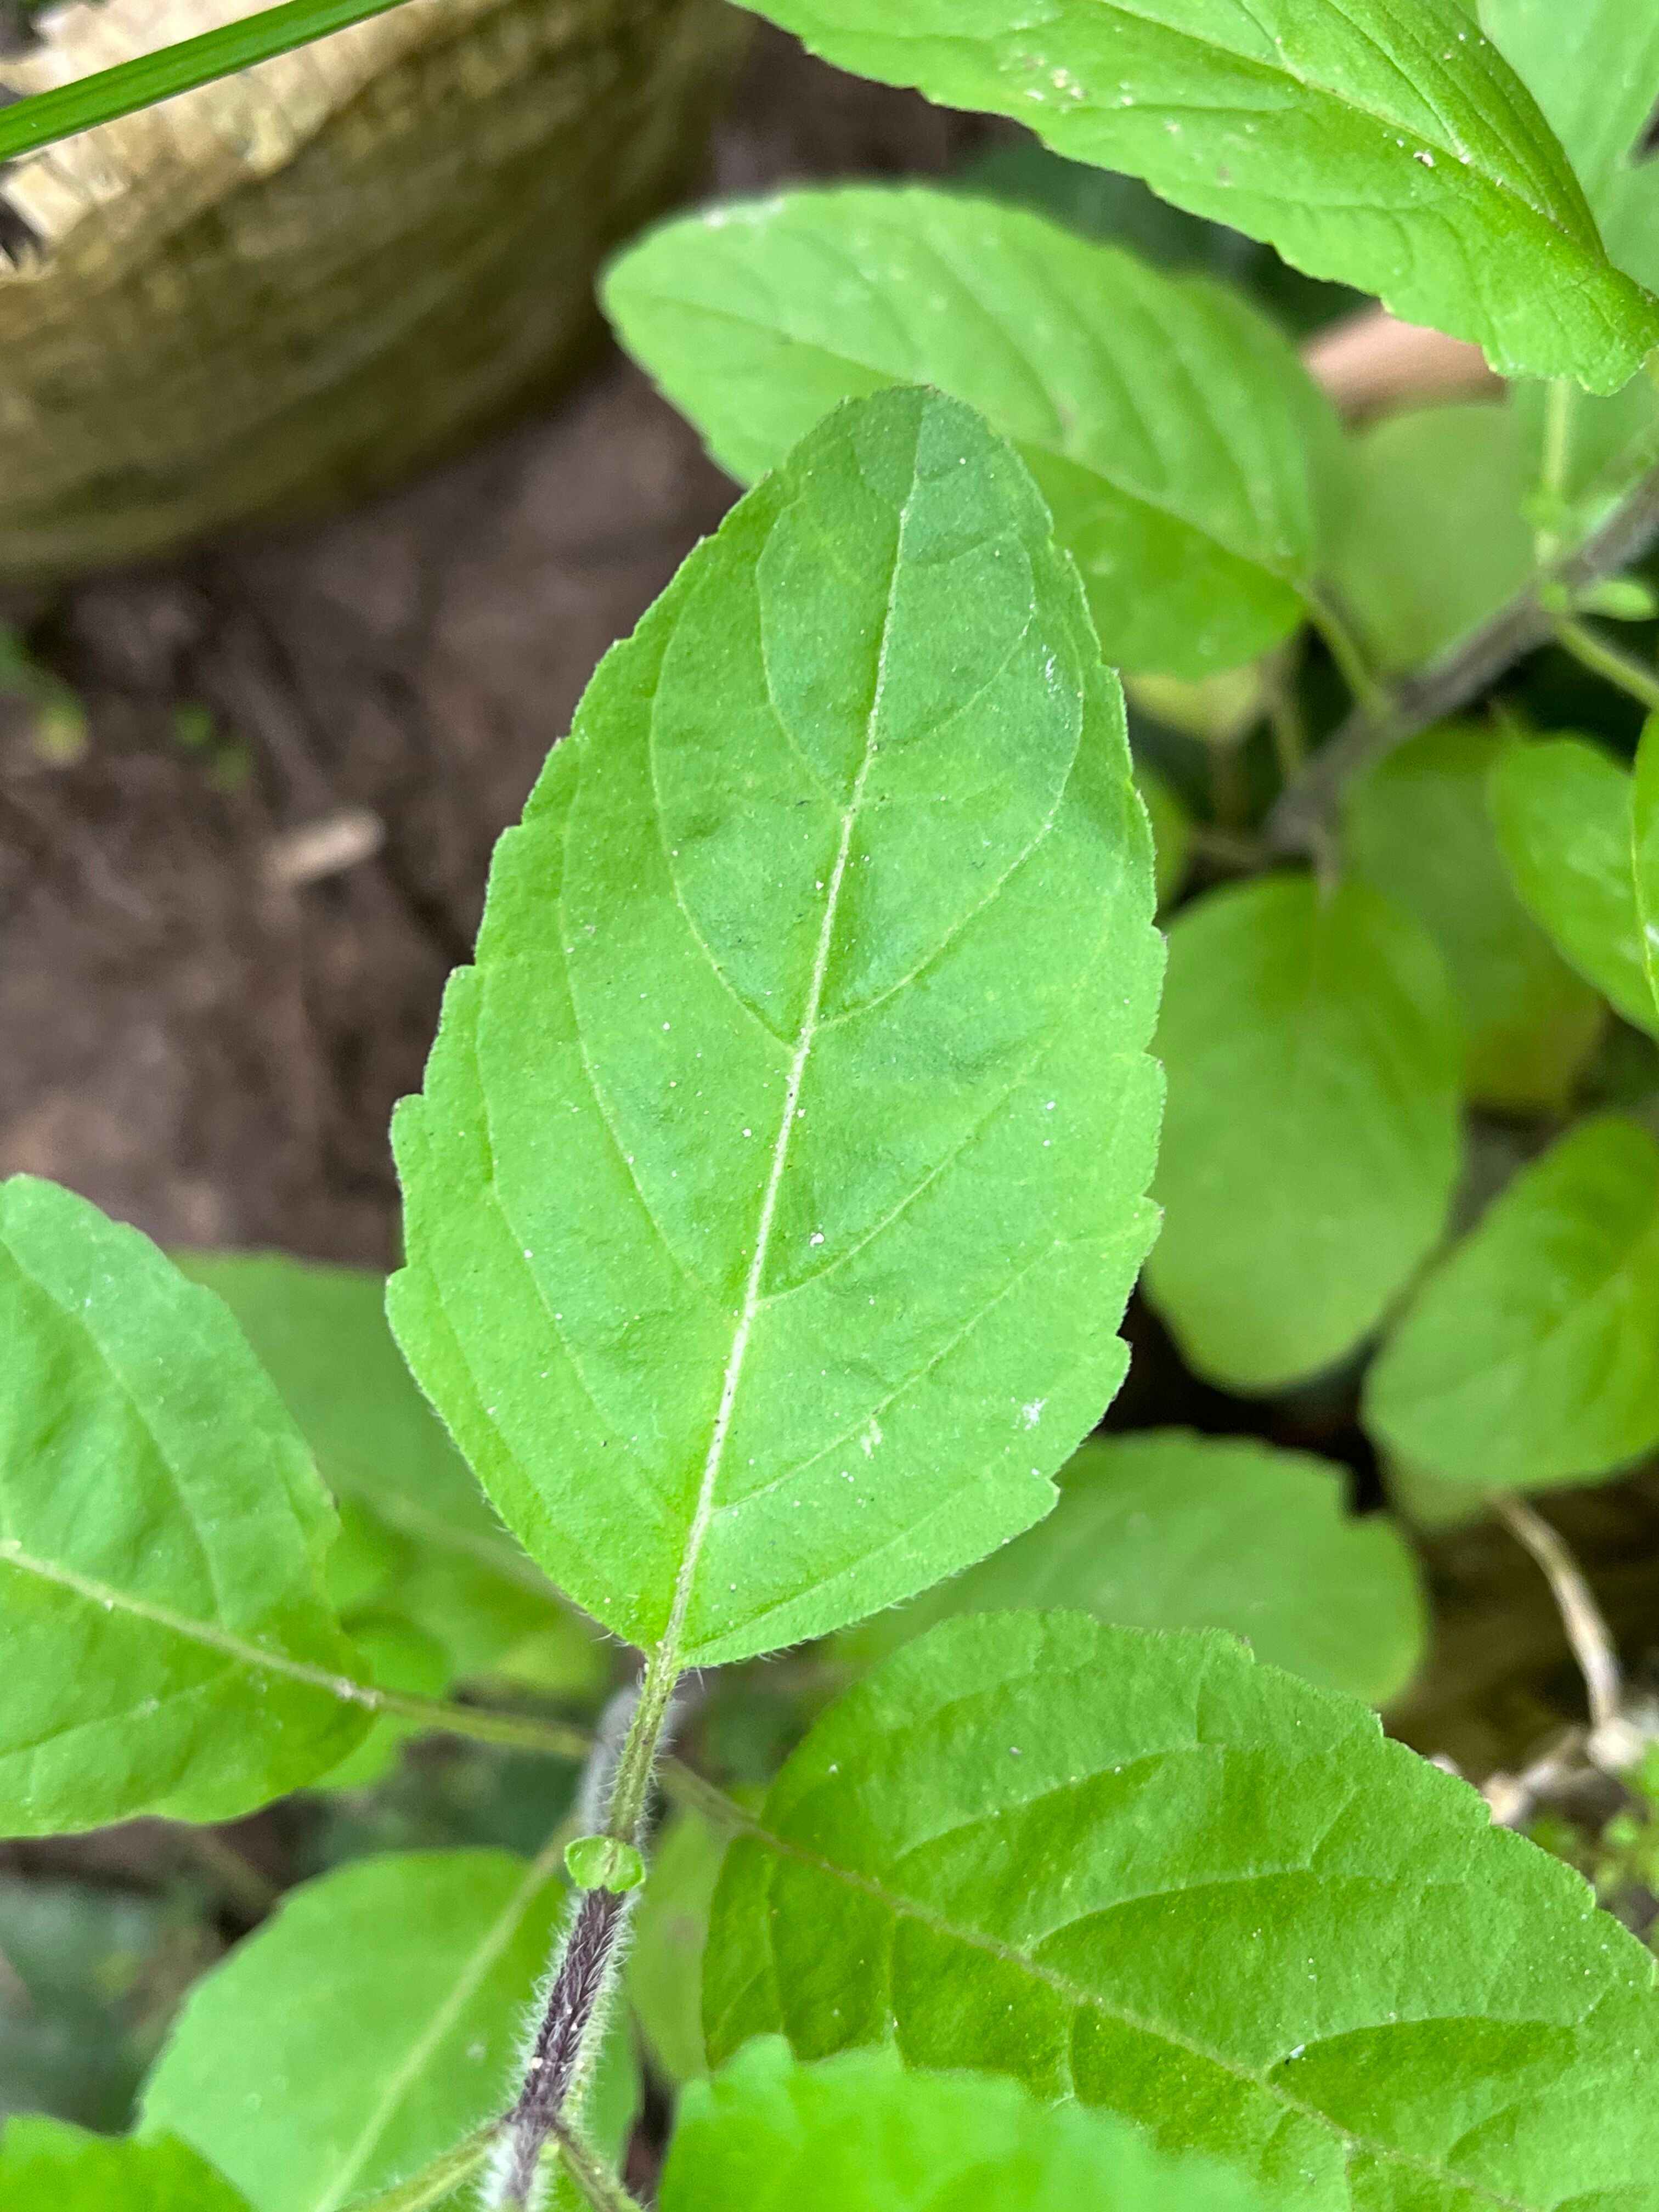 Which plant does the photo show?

tulshi
